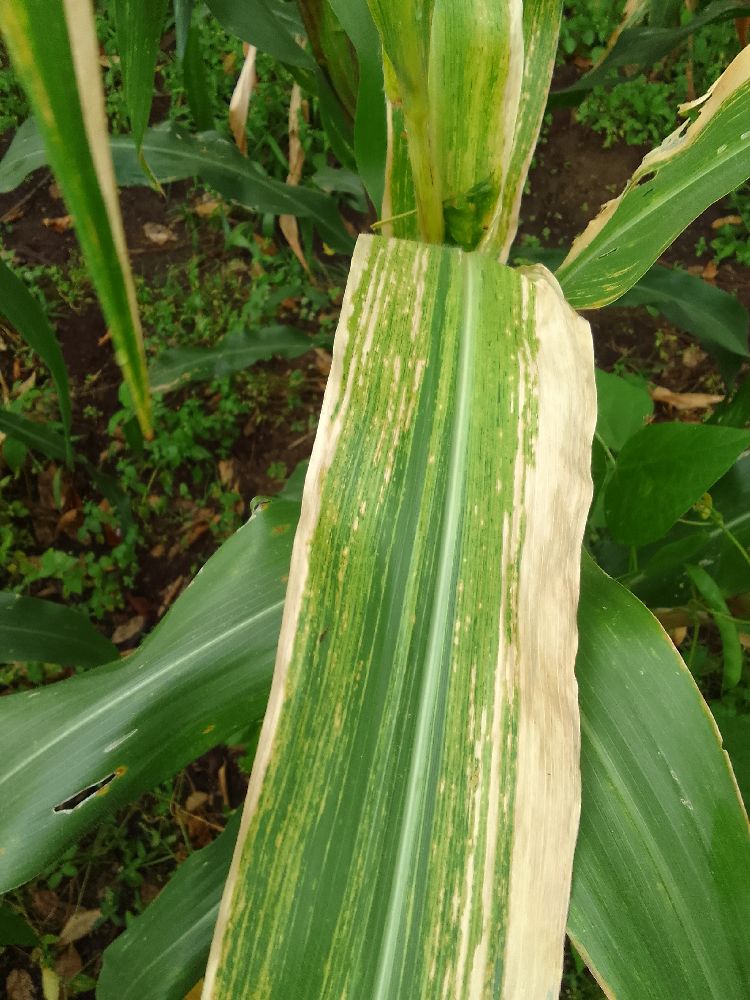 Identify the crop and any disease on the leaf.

maize, maize lethal necrosis
